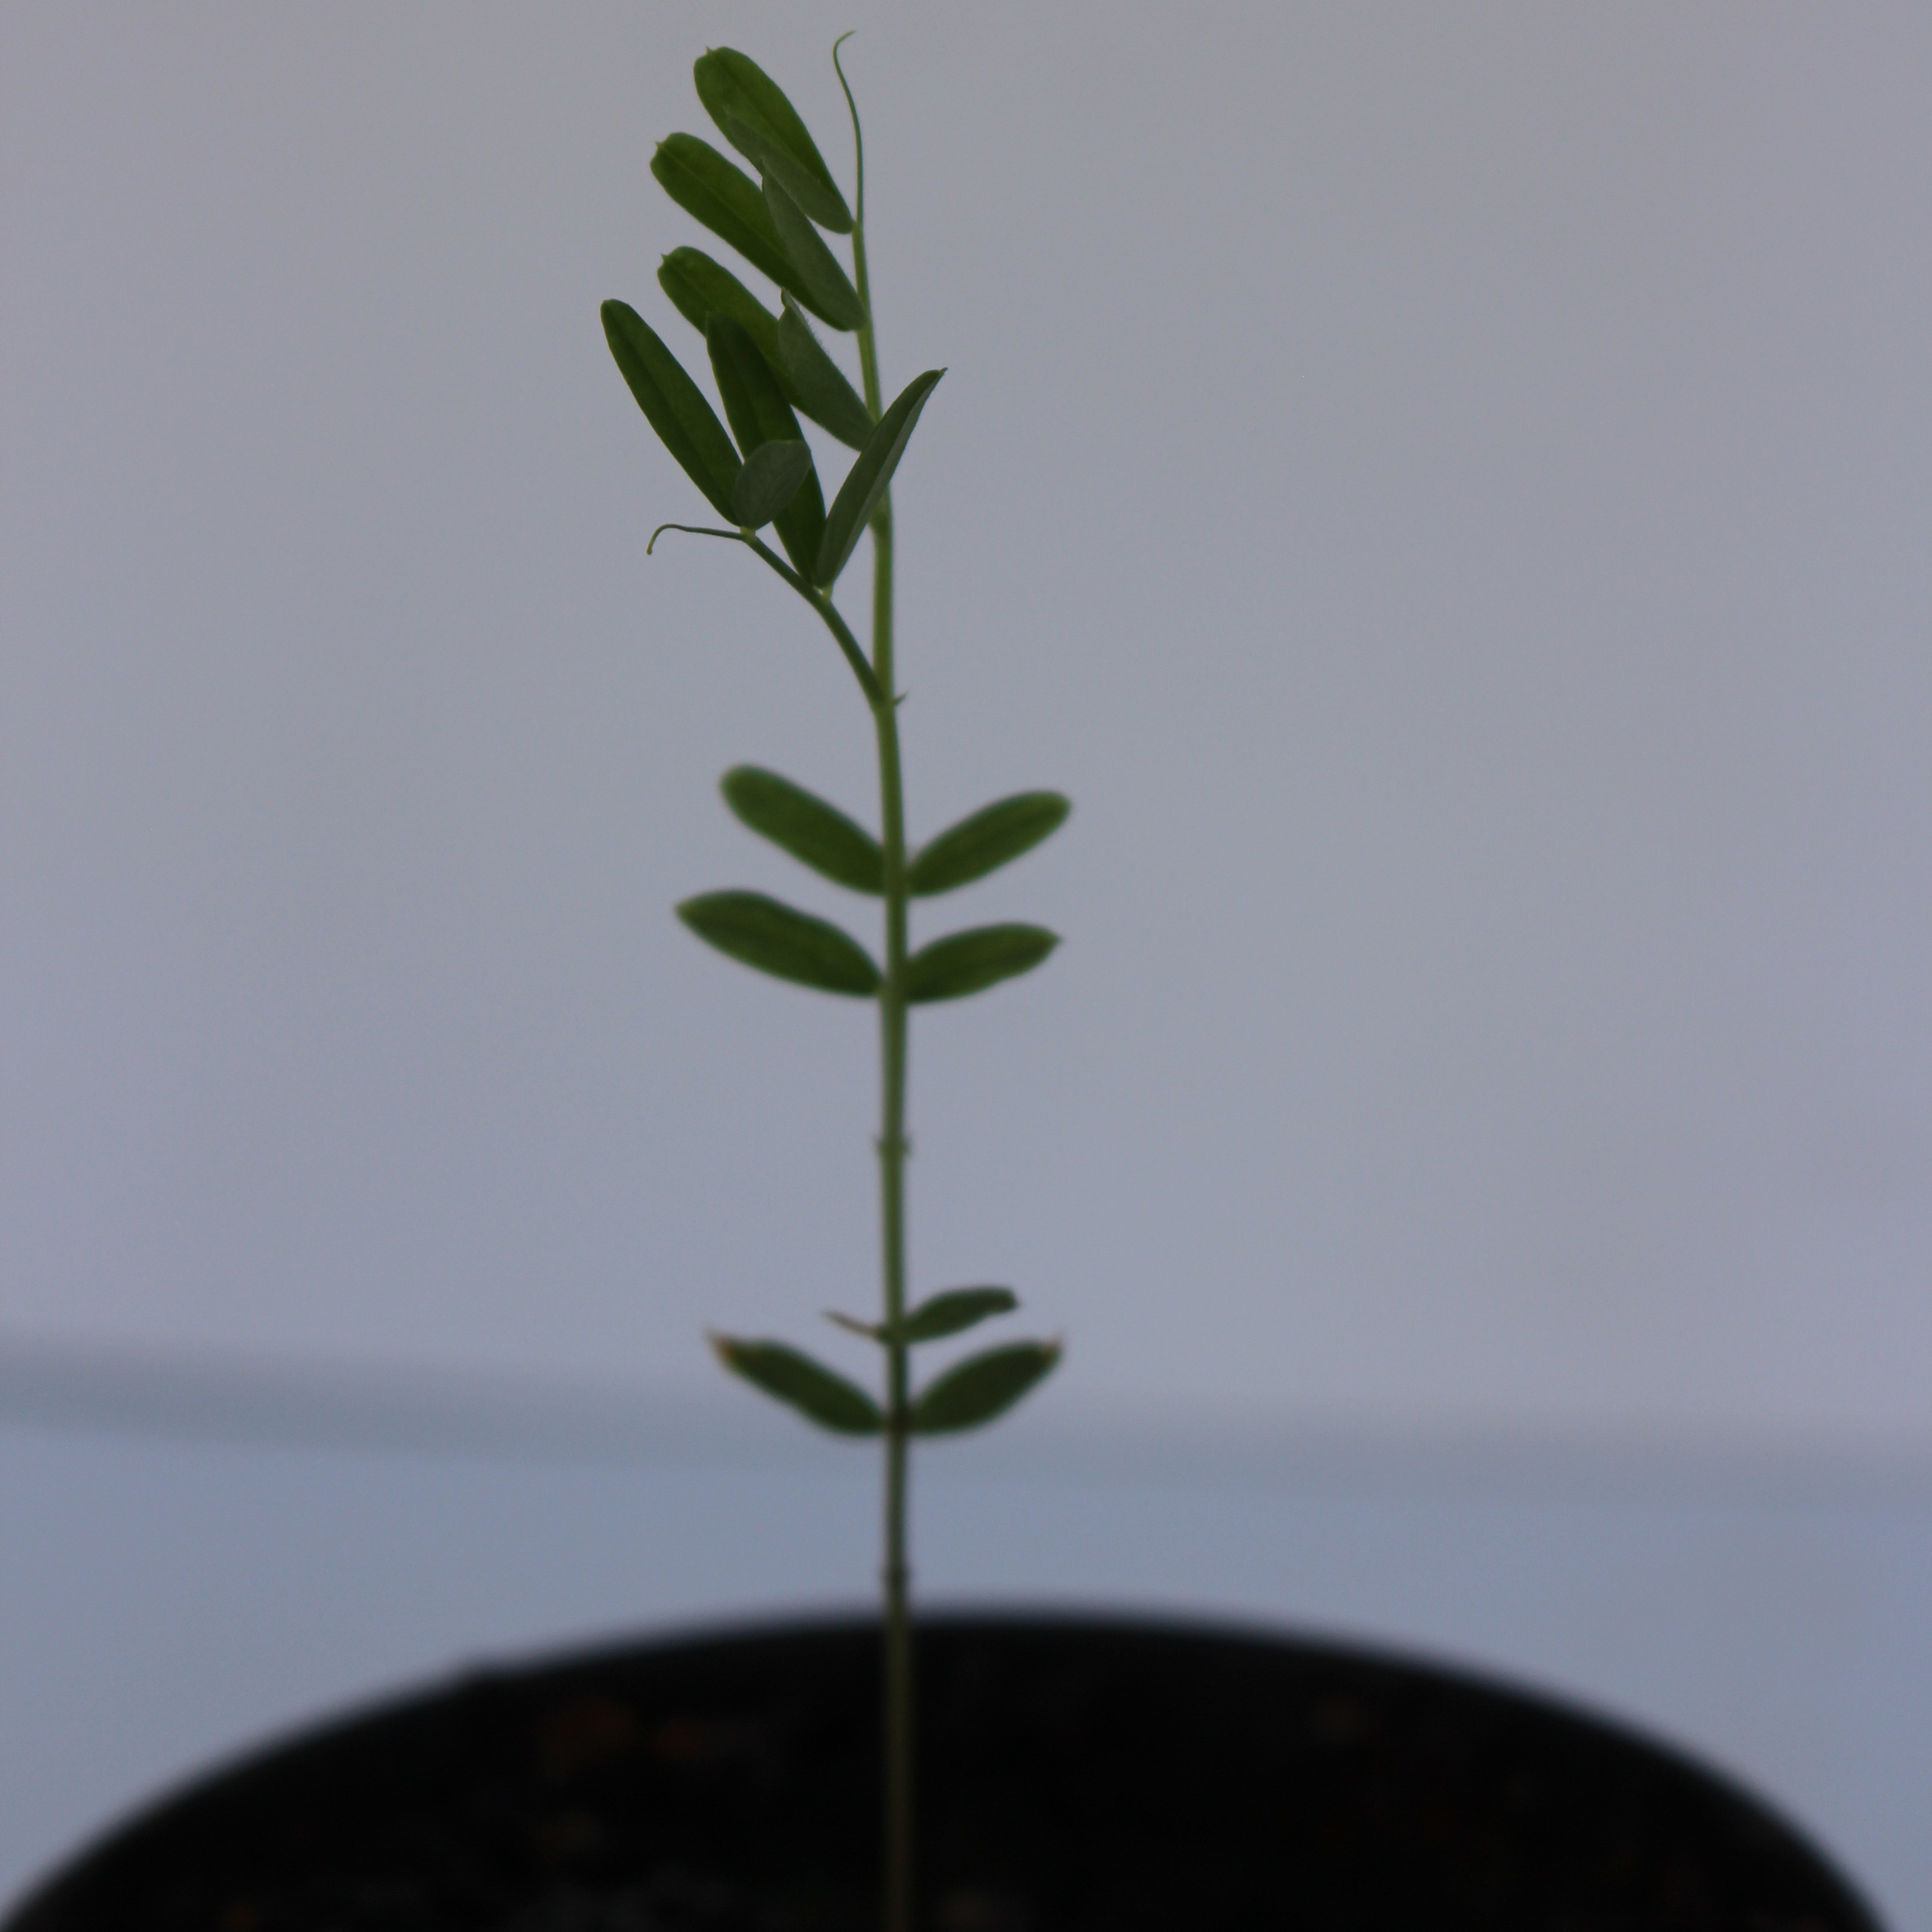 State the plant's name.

Vicia sativa
